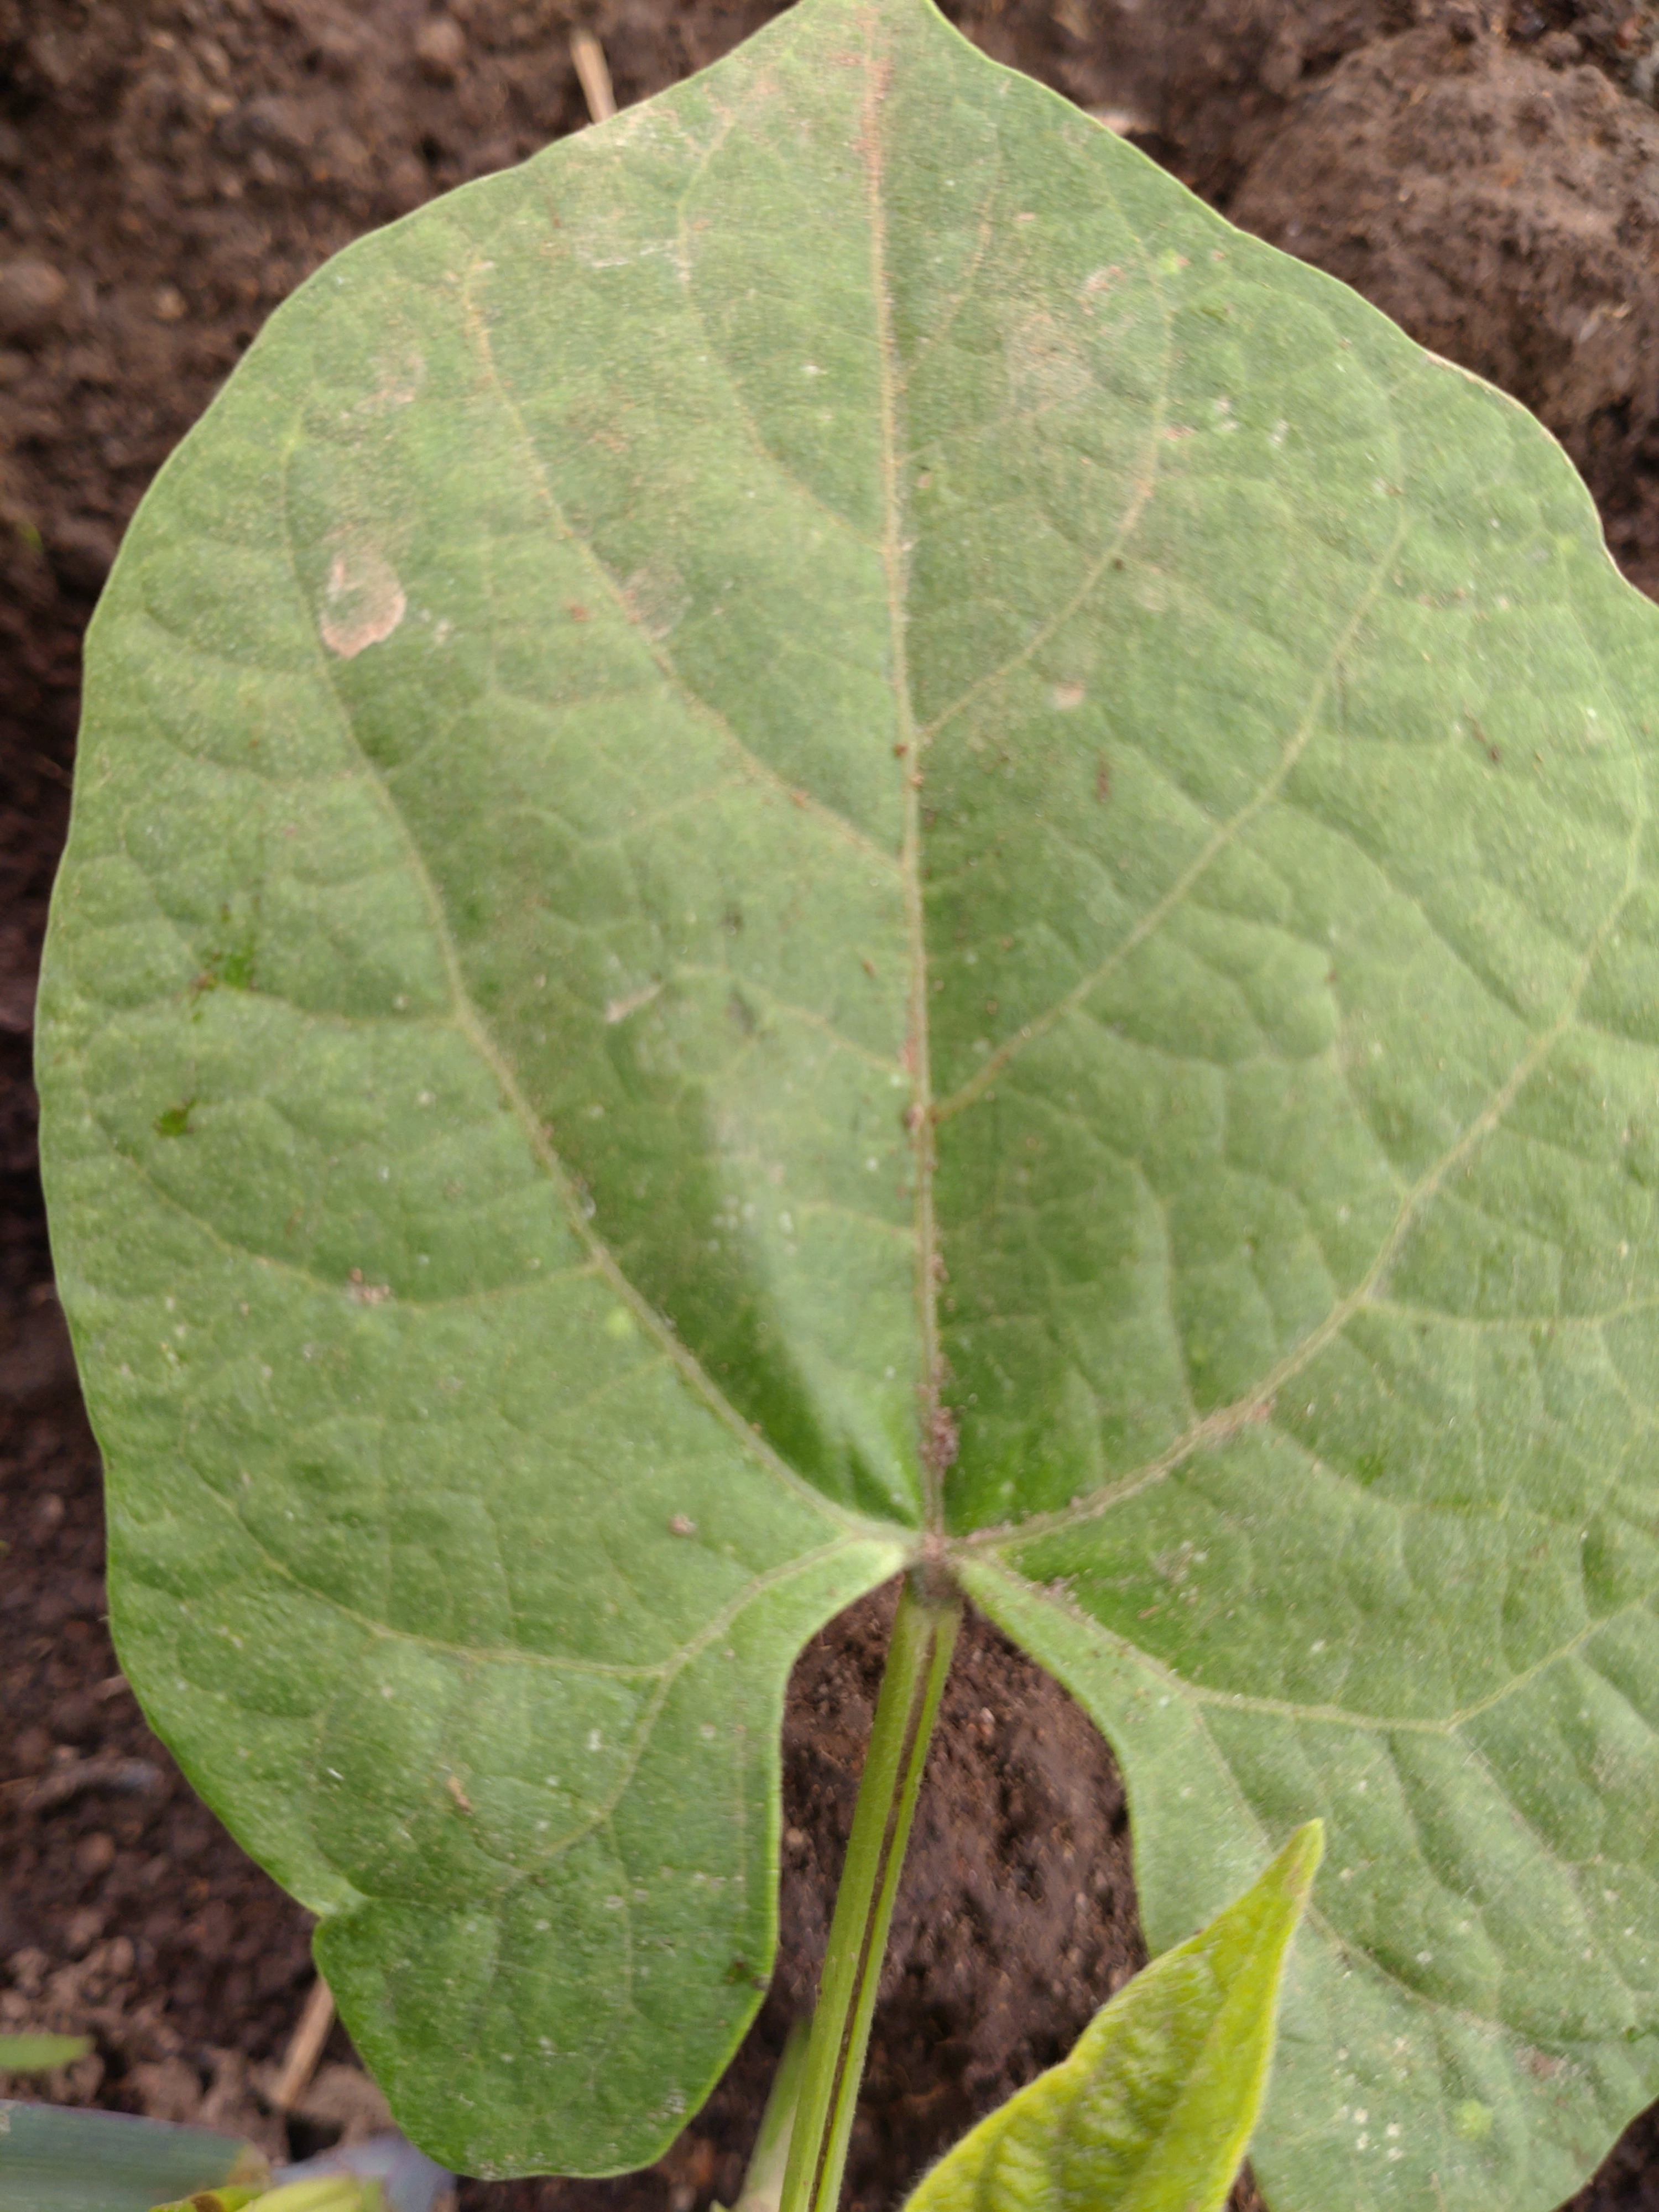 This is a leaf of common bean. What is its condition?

healthy
